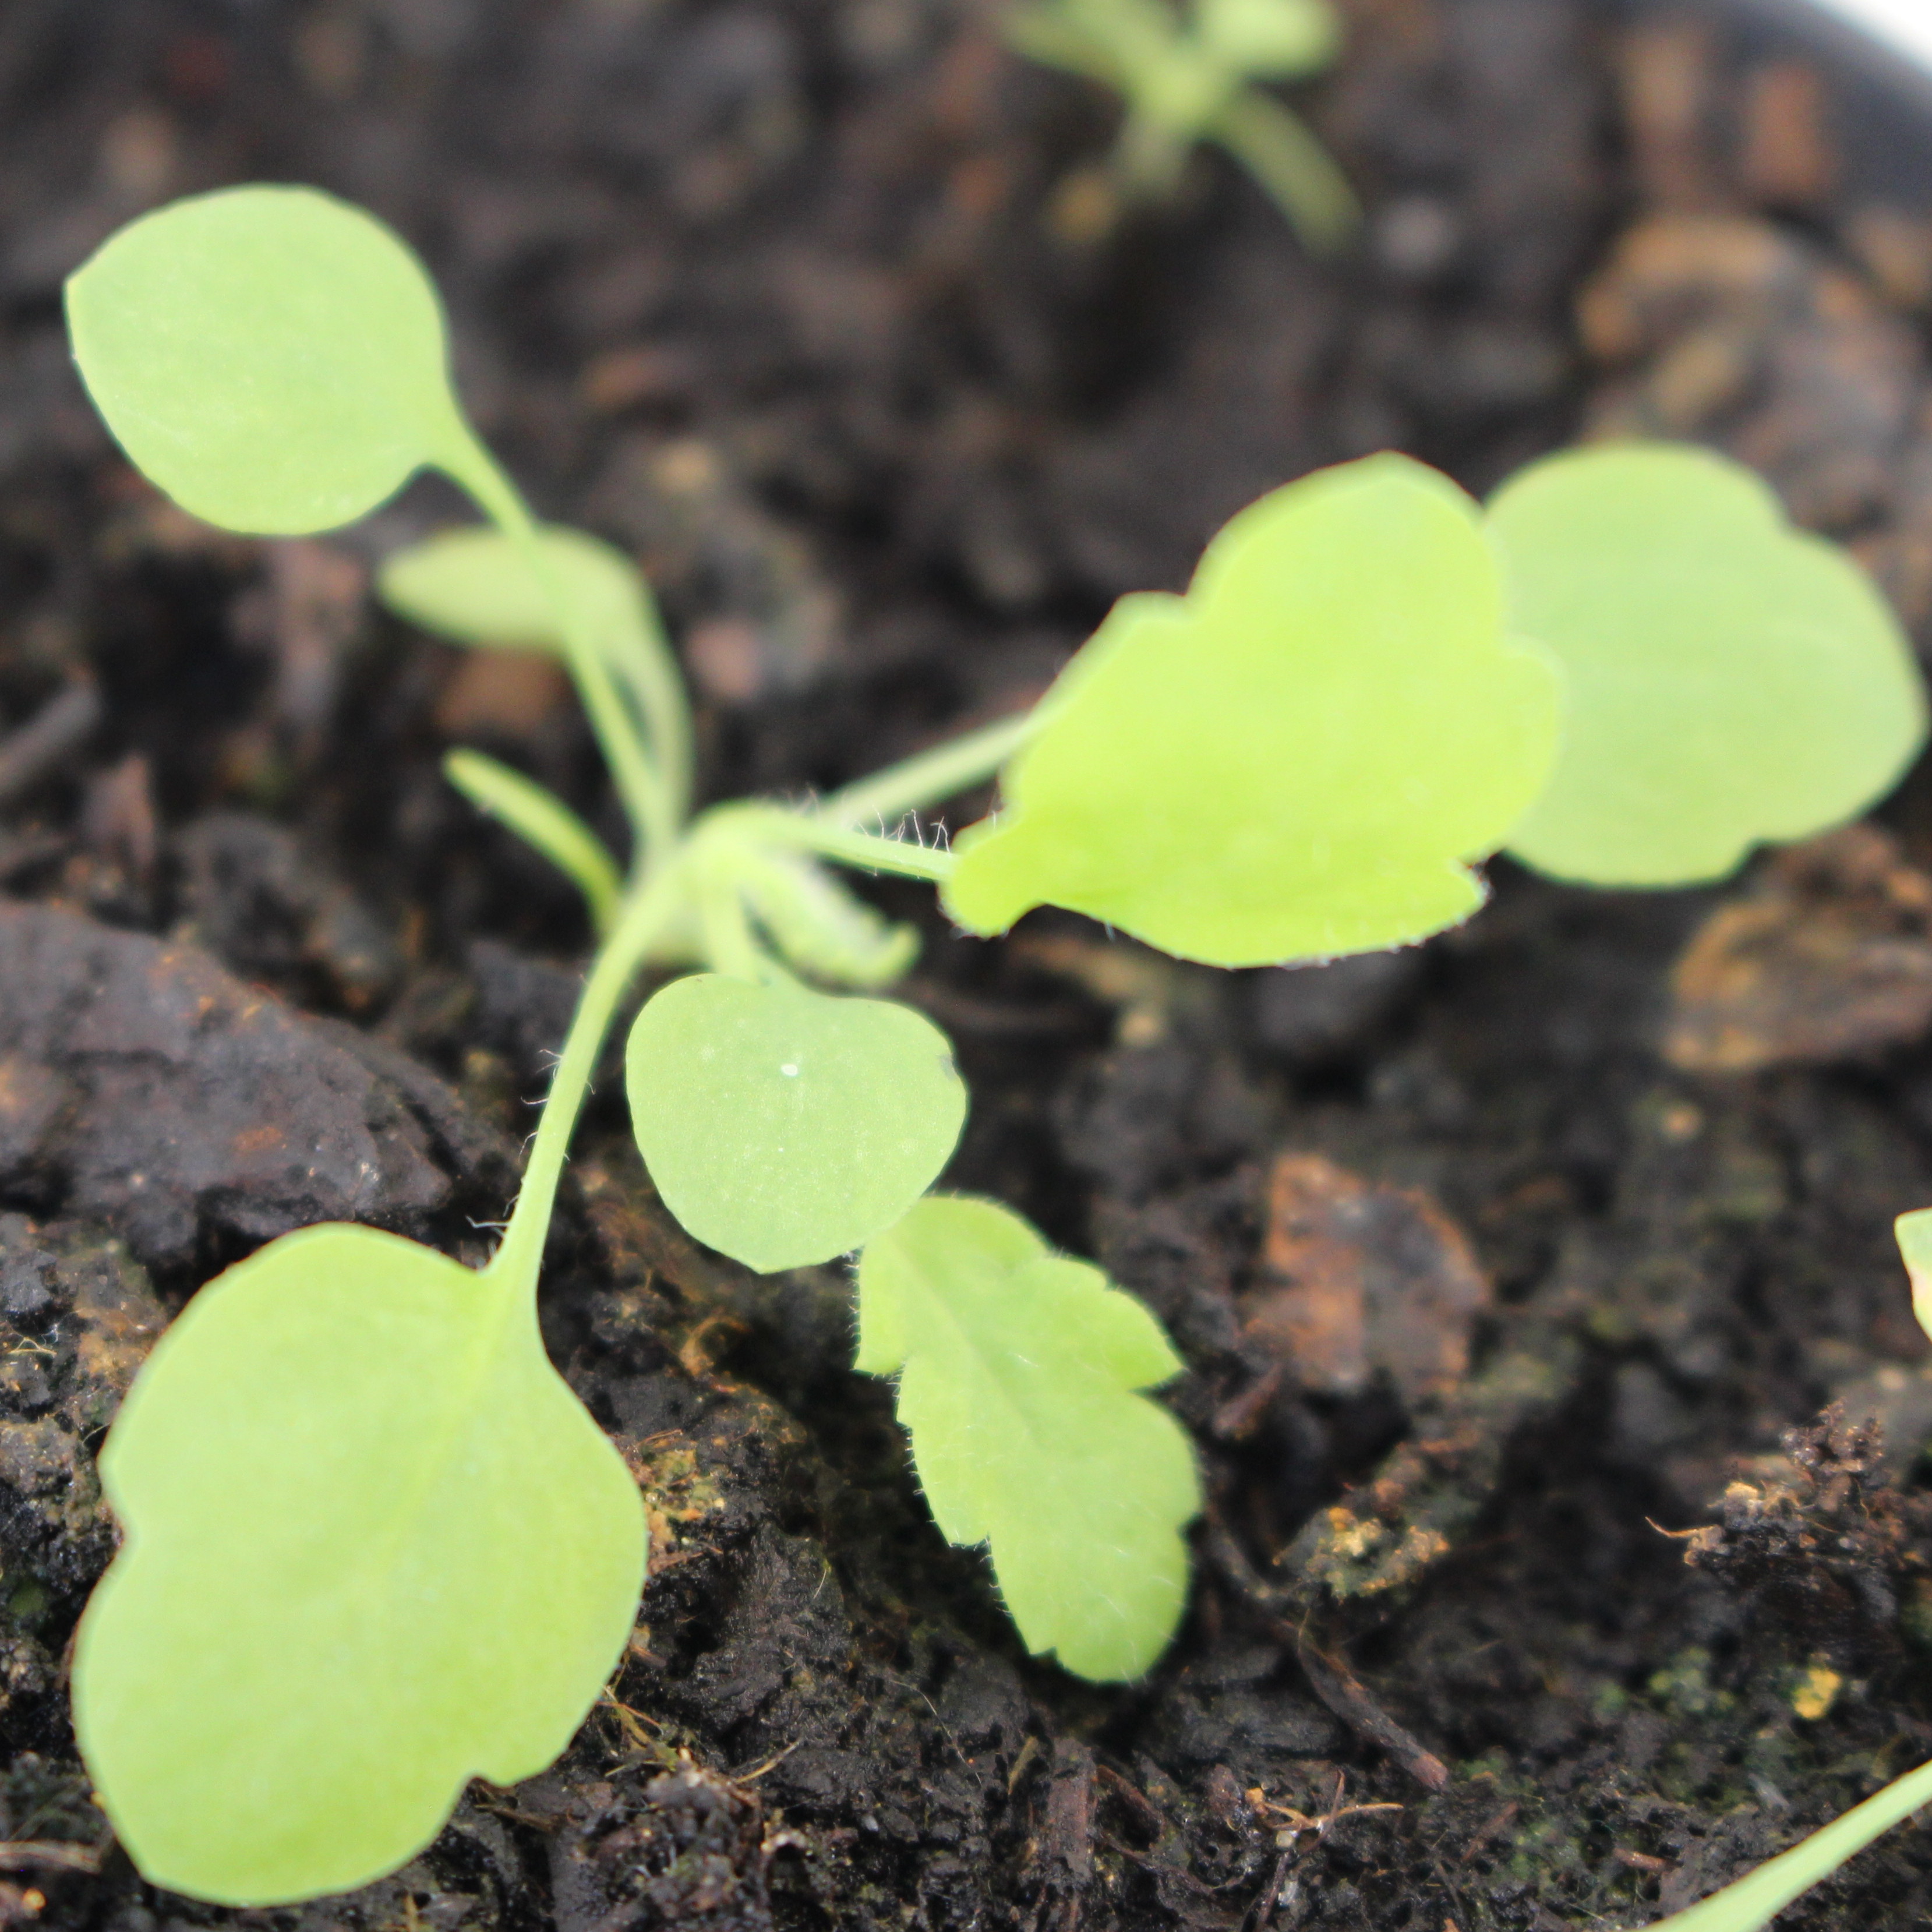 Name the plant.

Papaver rhoeas
